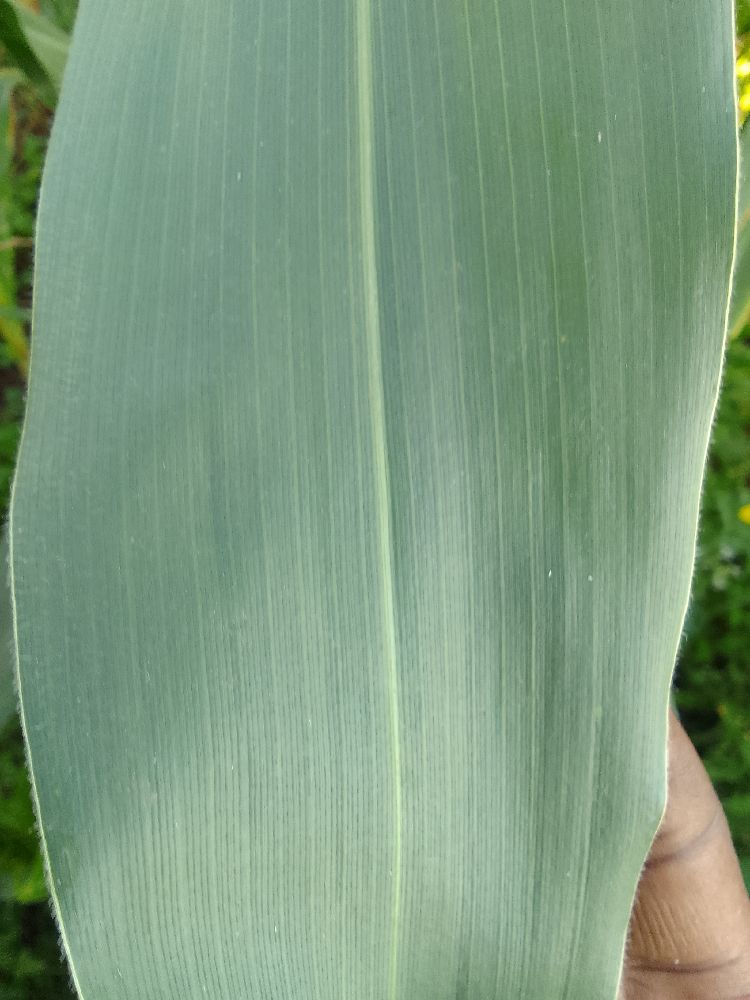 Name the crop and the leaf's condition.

maize, healthy
